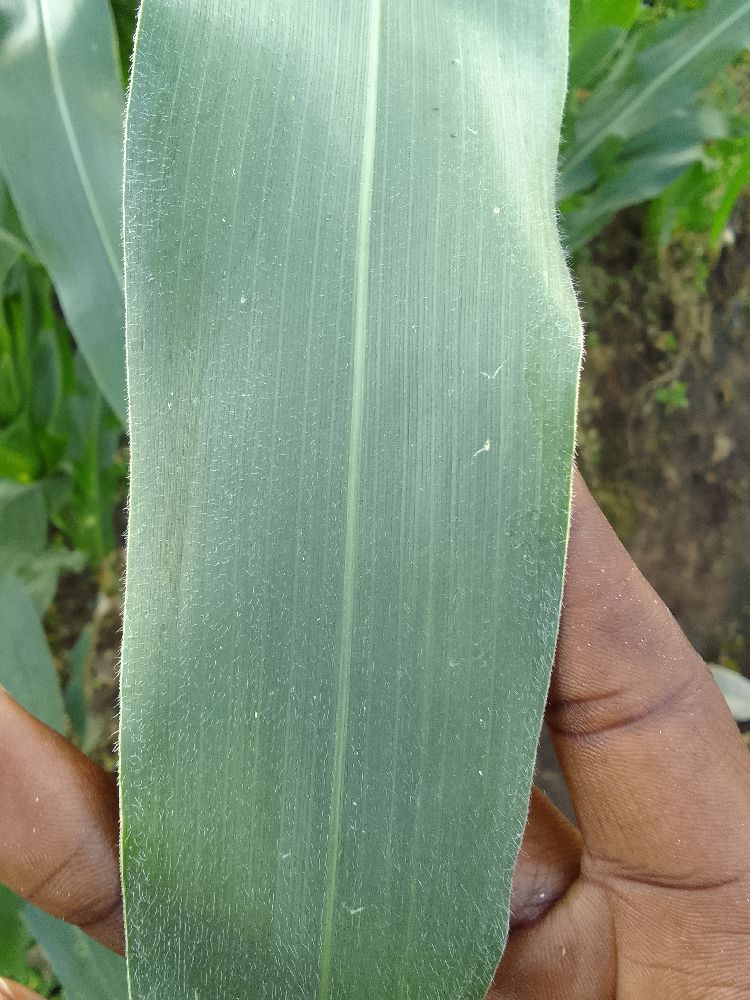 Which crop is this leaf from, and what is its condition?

maize, healthy
